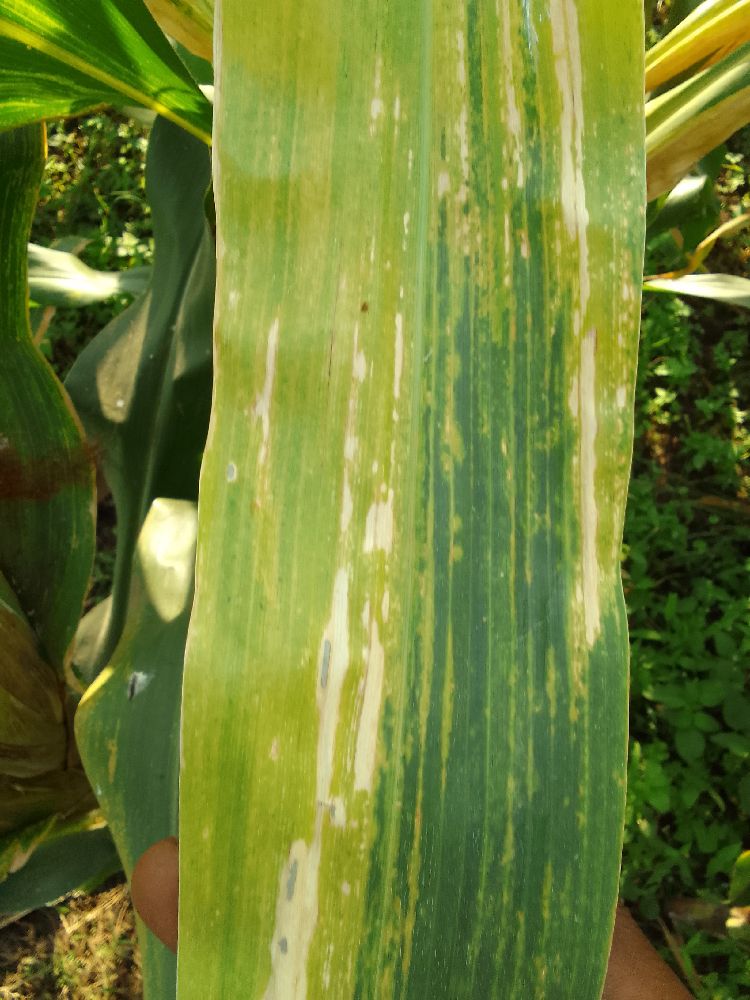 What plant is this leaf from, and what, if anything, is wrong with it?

maize, maize lethal necrosis
